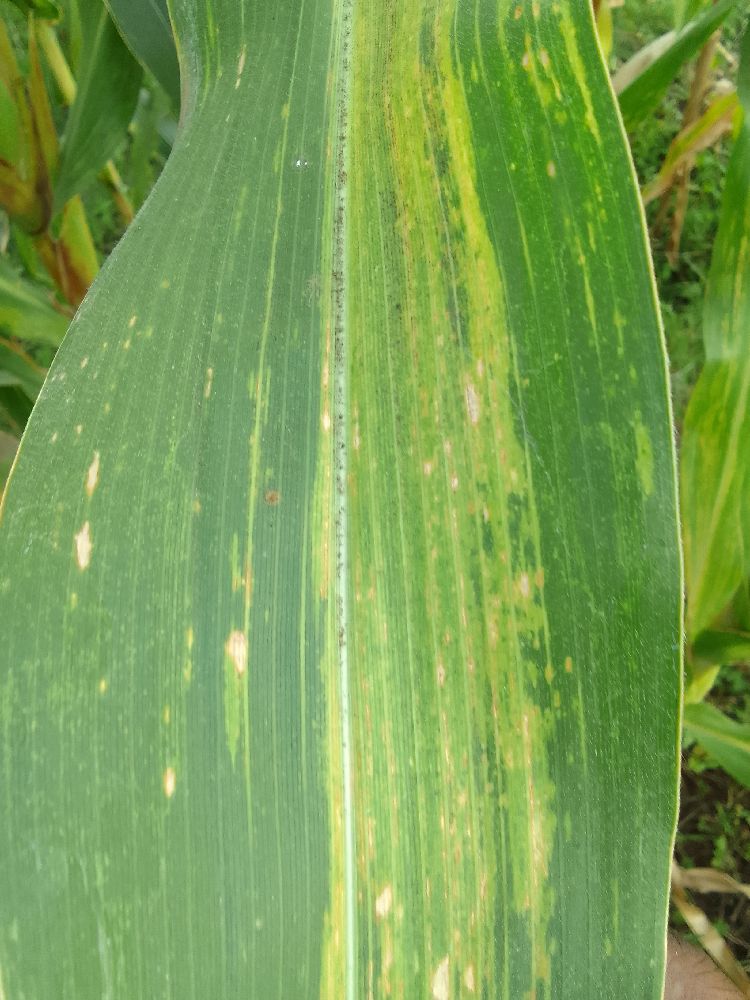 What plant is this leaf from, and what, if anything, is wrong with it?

maize, maize lethal necrosis
